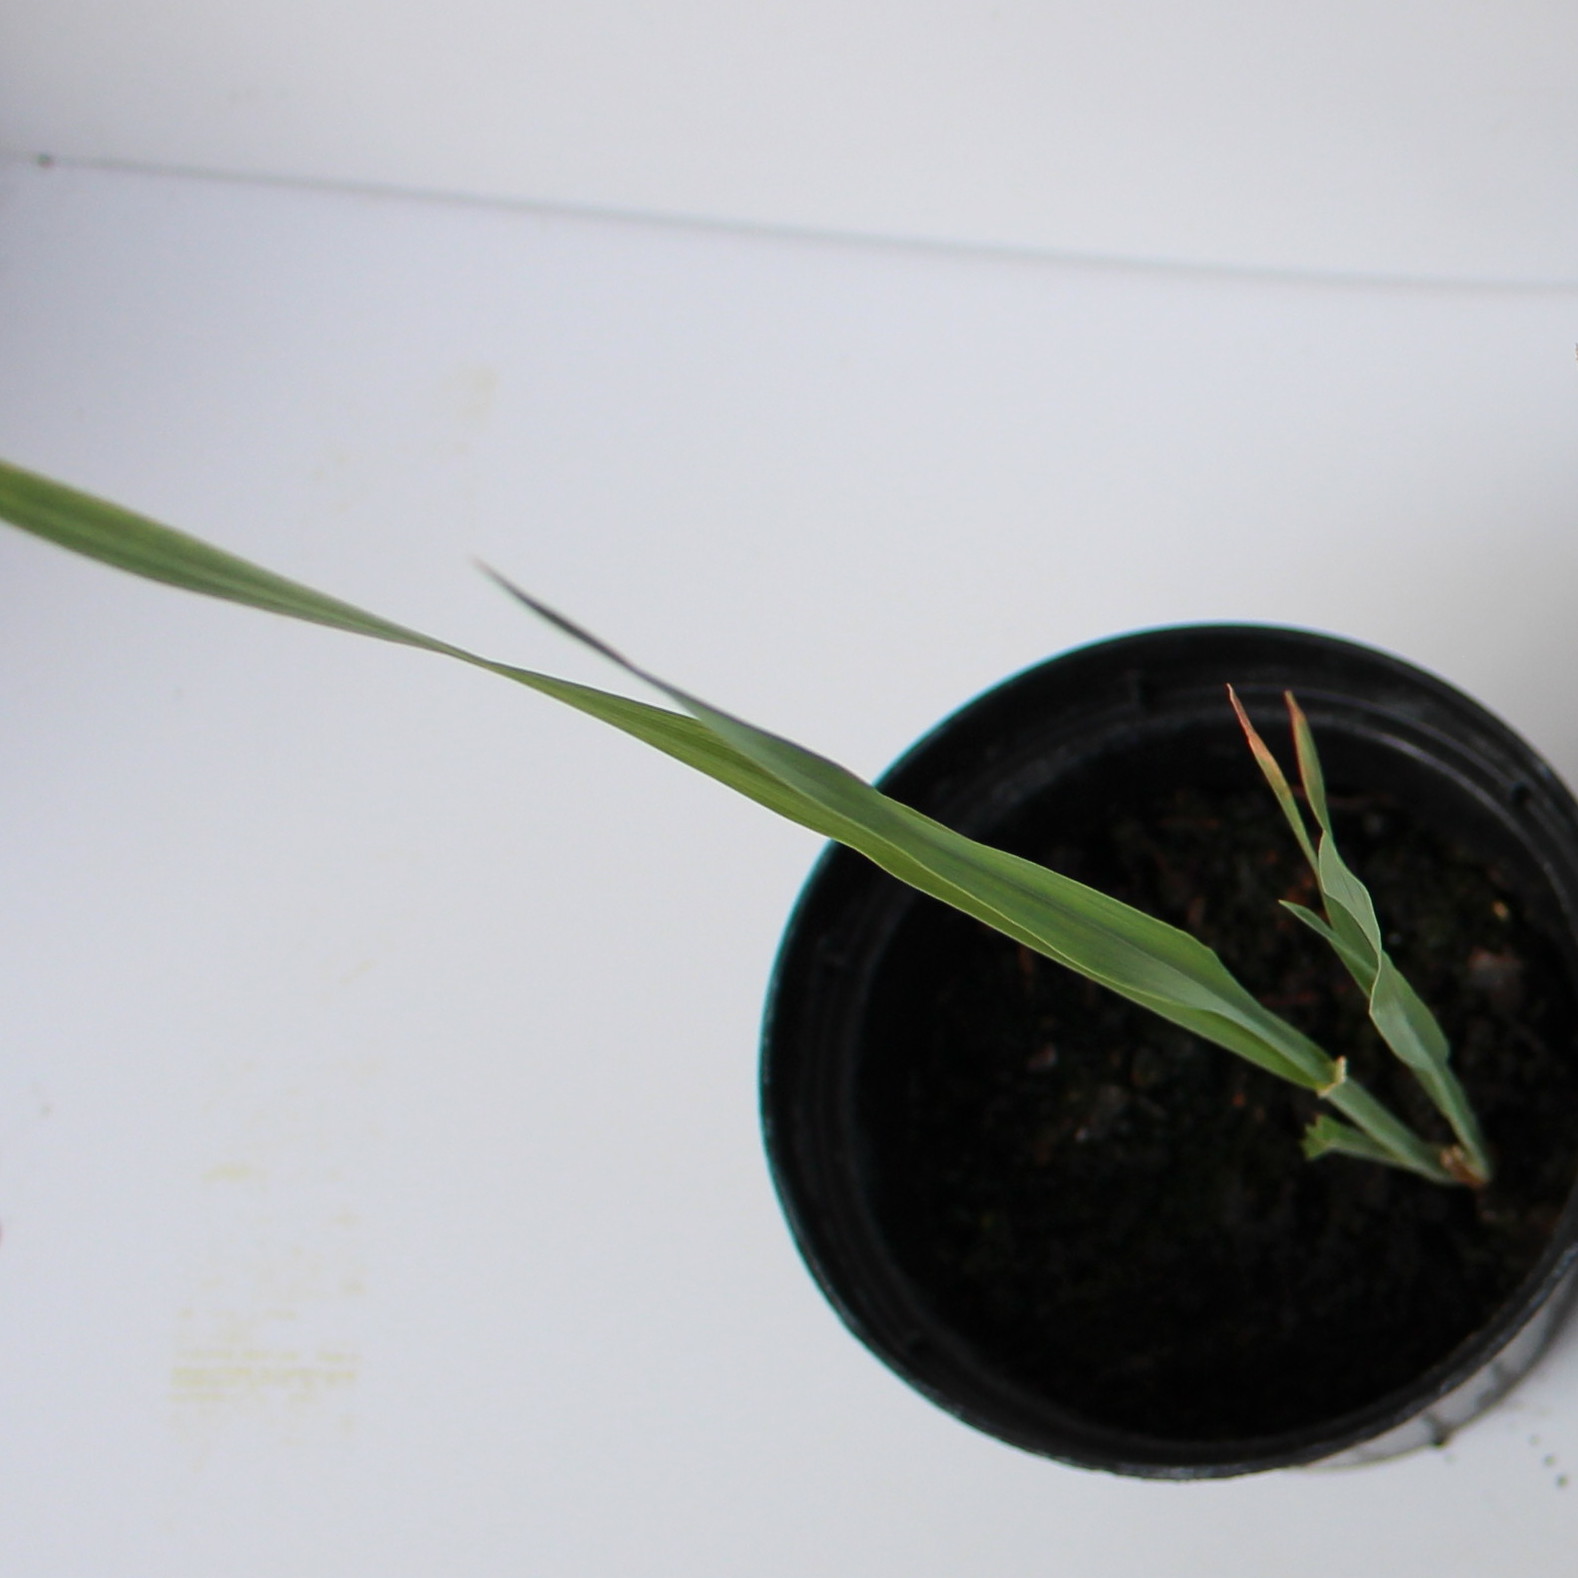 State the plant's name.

Avena sterilis
